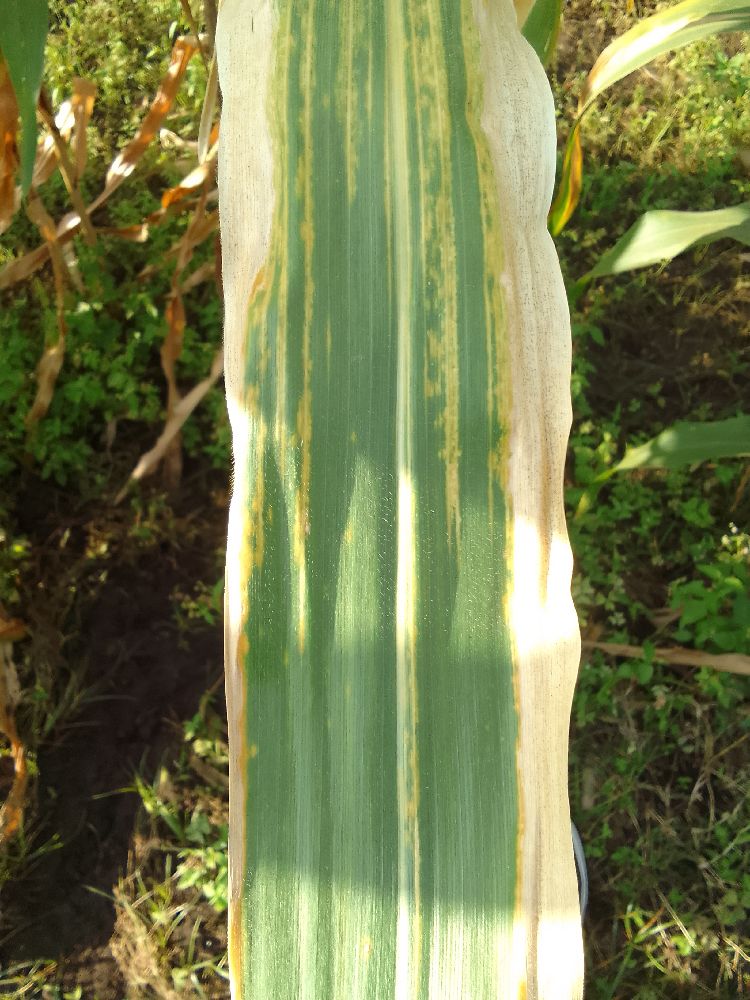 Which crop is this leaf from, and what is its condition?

maize, maize lethal necrosis
